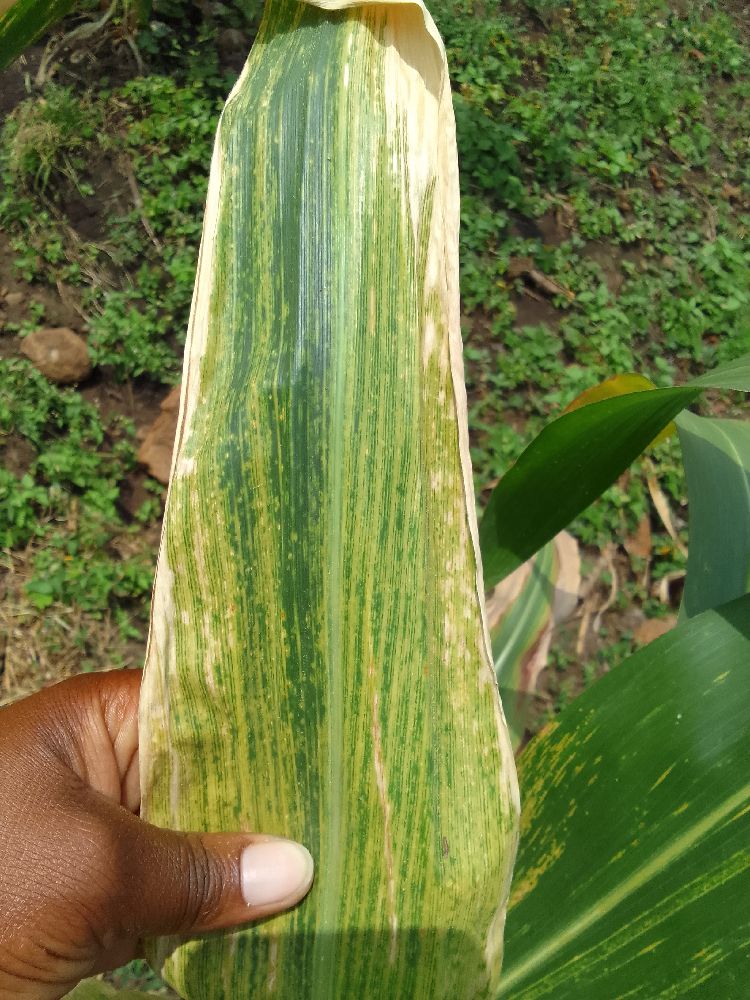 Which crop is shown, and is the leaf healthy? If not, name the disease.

maize, maize lethal necrosis
